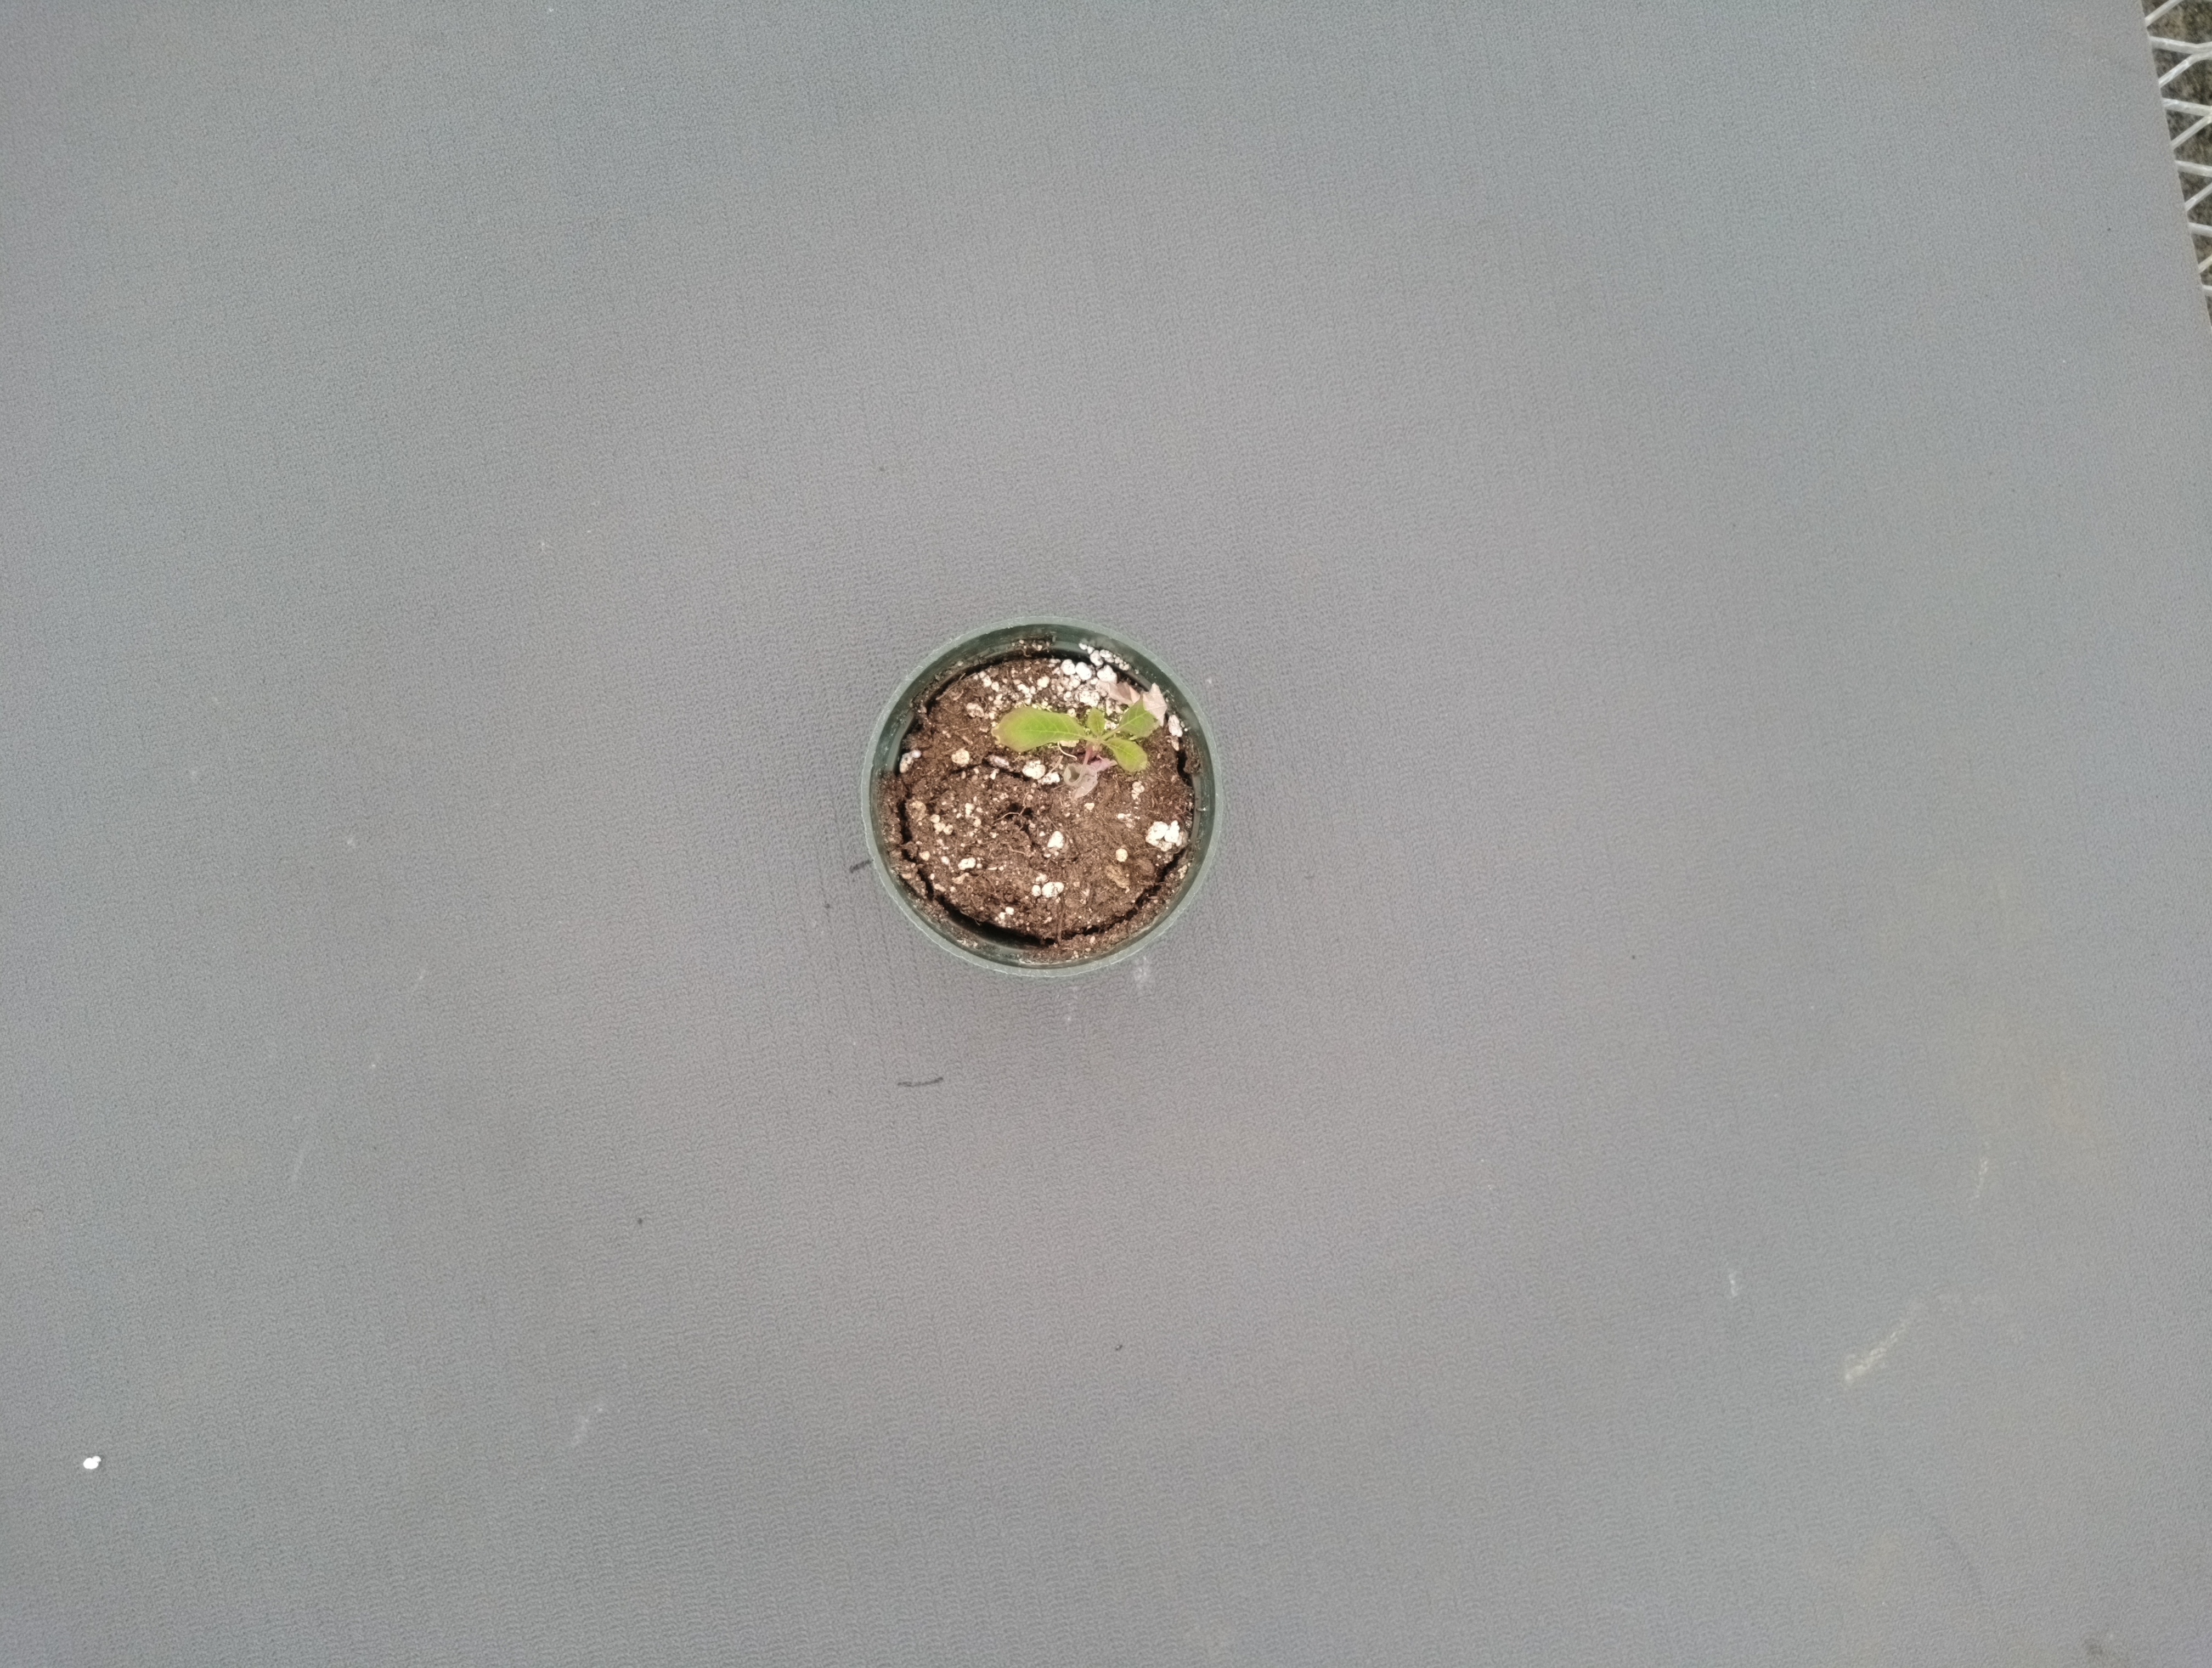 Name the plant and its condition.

waterhemp, chlorosis necrosis
